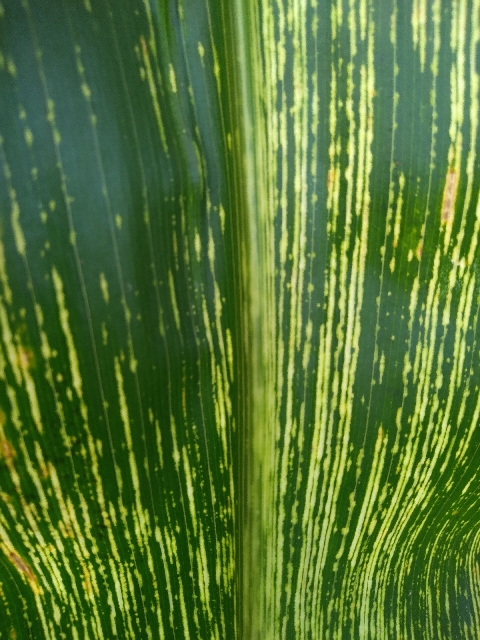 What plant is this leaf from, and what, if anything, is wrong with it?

maize, maize streak virus
